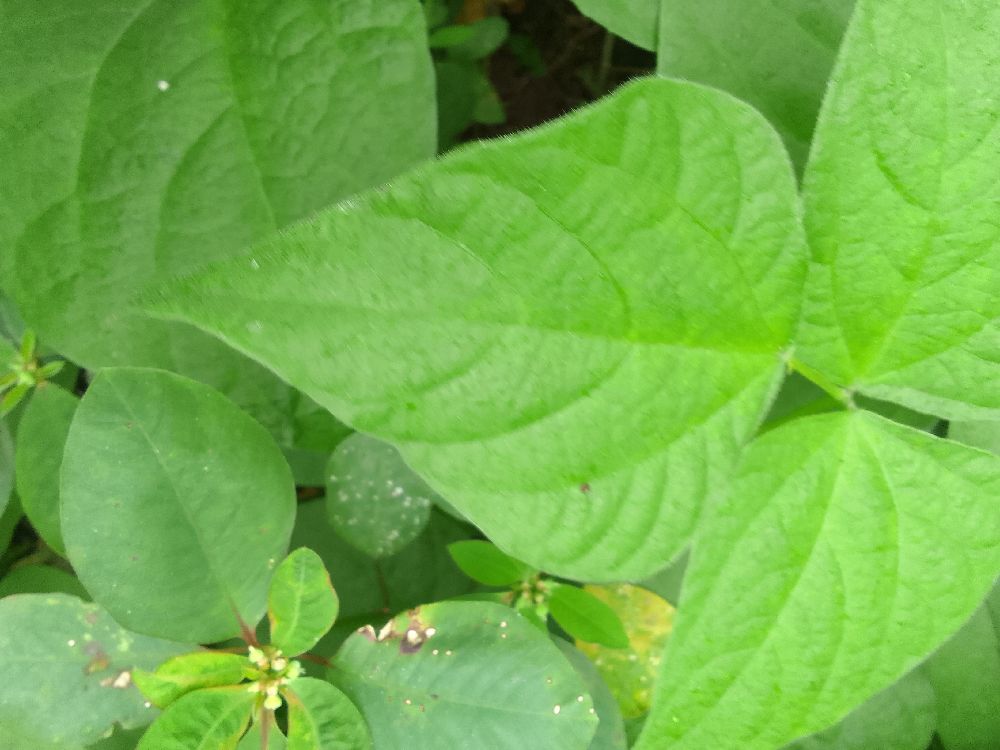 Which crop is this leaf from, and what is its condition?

common bean, healthy
